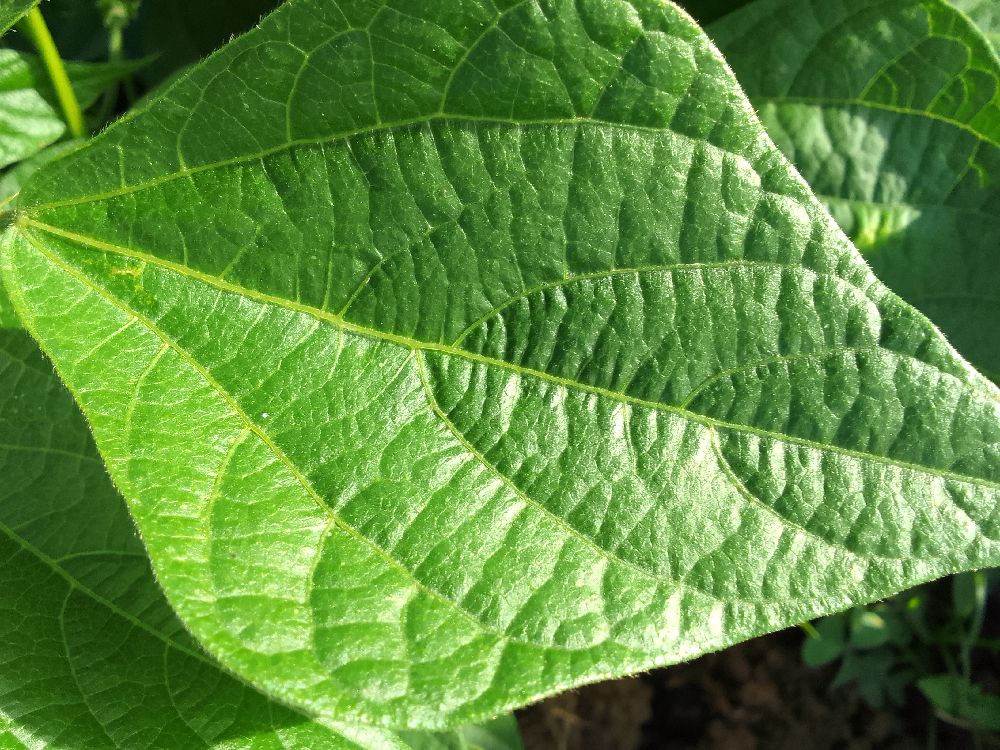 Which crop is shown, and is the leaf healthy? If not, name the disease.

common bean, healthy
